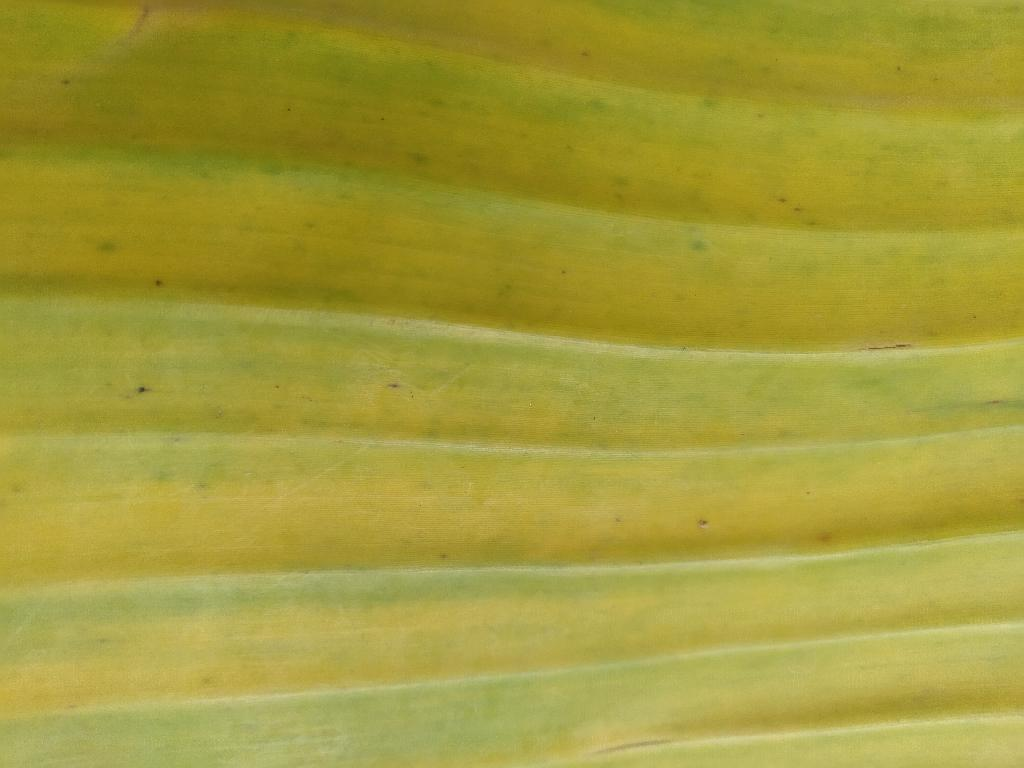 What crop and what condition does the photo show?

banana, fusarium wilt race 1
